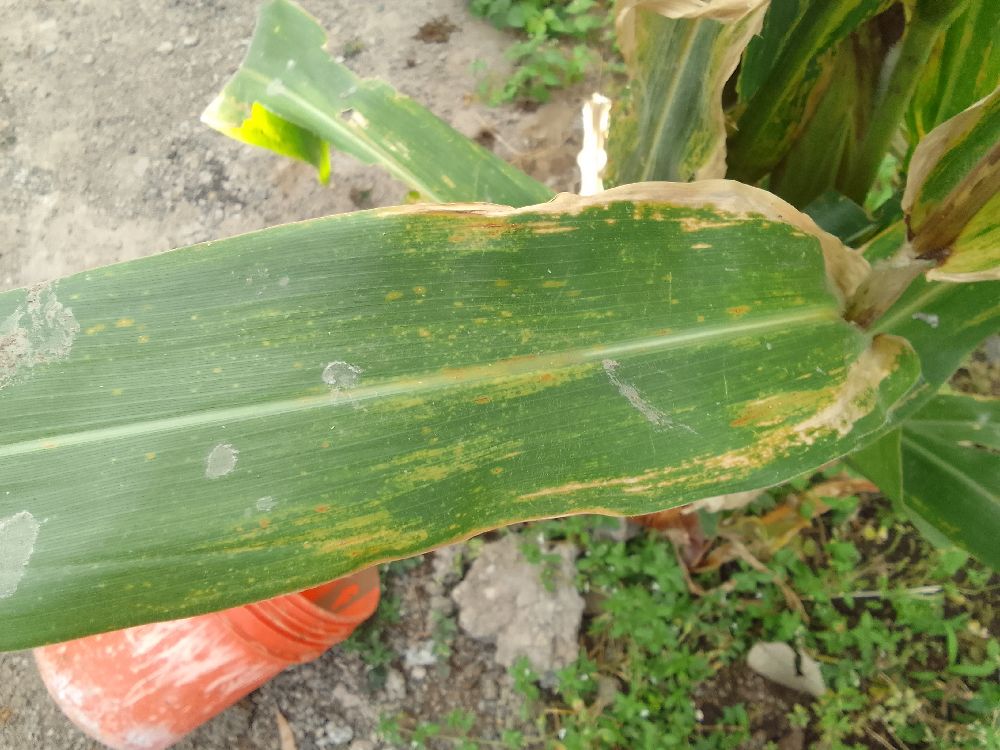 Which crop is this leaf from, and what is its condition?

maize, maize lethal necrosis
